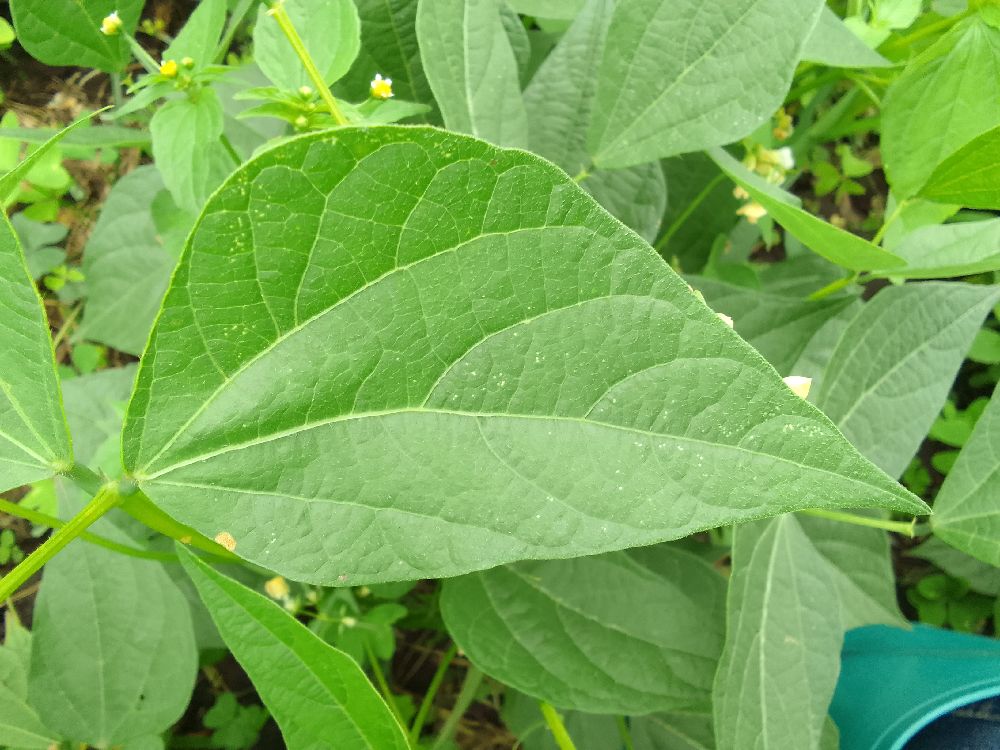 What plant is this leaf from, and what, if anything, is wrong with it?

common bean, healthy
